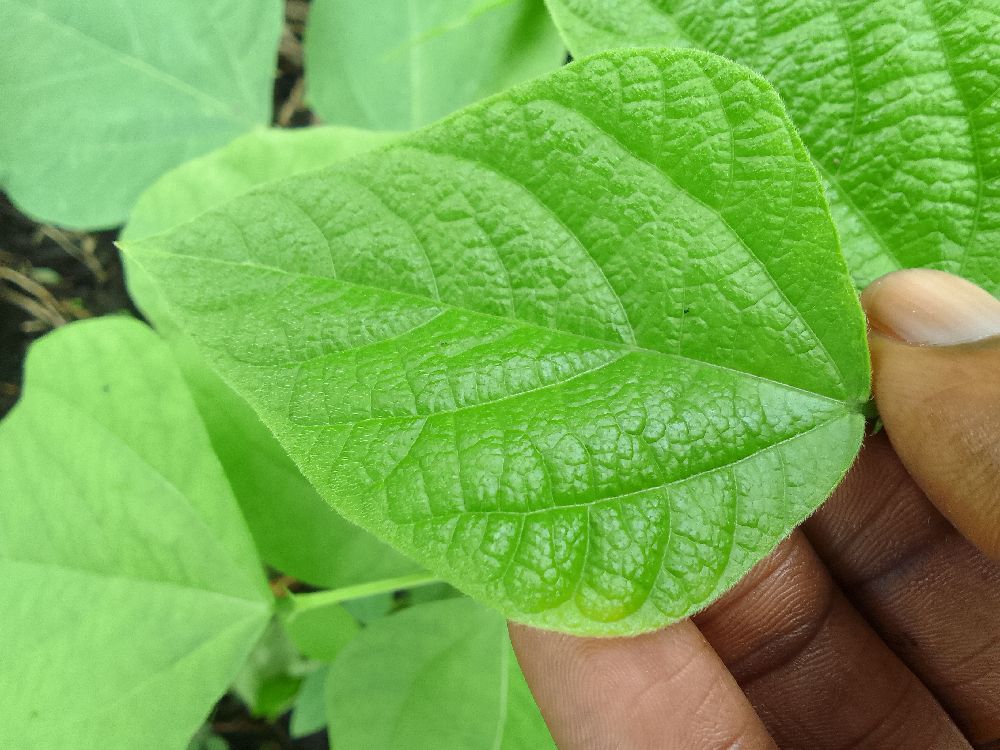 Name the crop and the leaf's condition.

common bean, healthy
